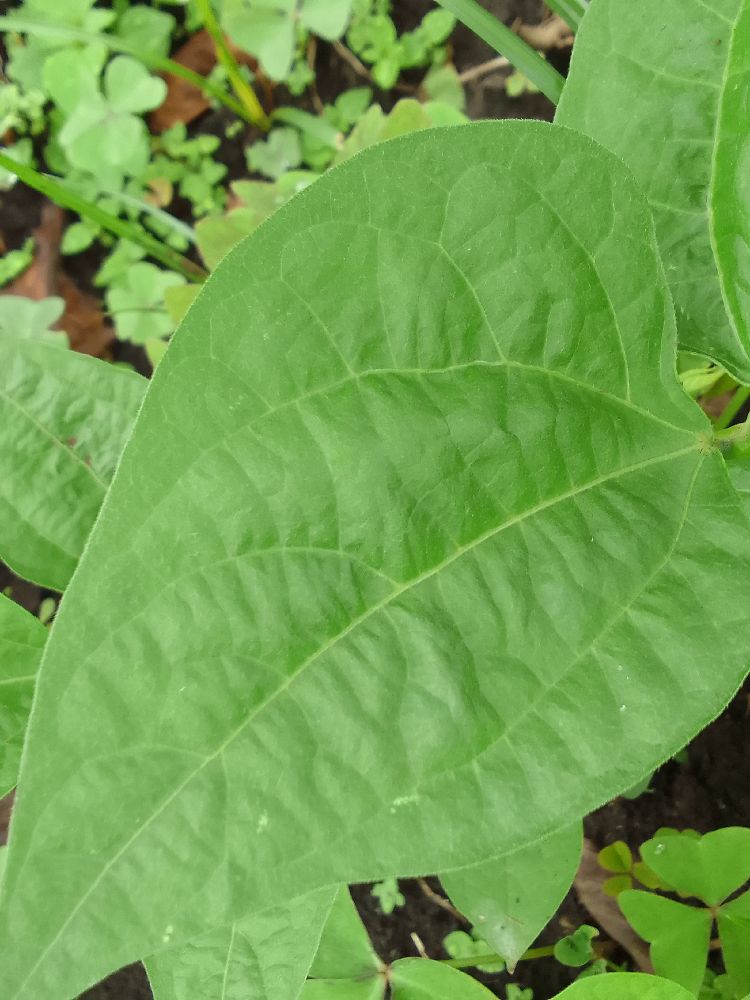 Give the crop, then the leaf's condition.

common bean, healthy
